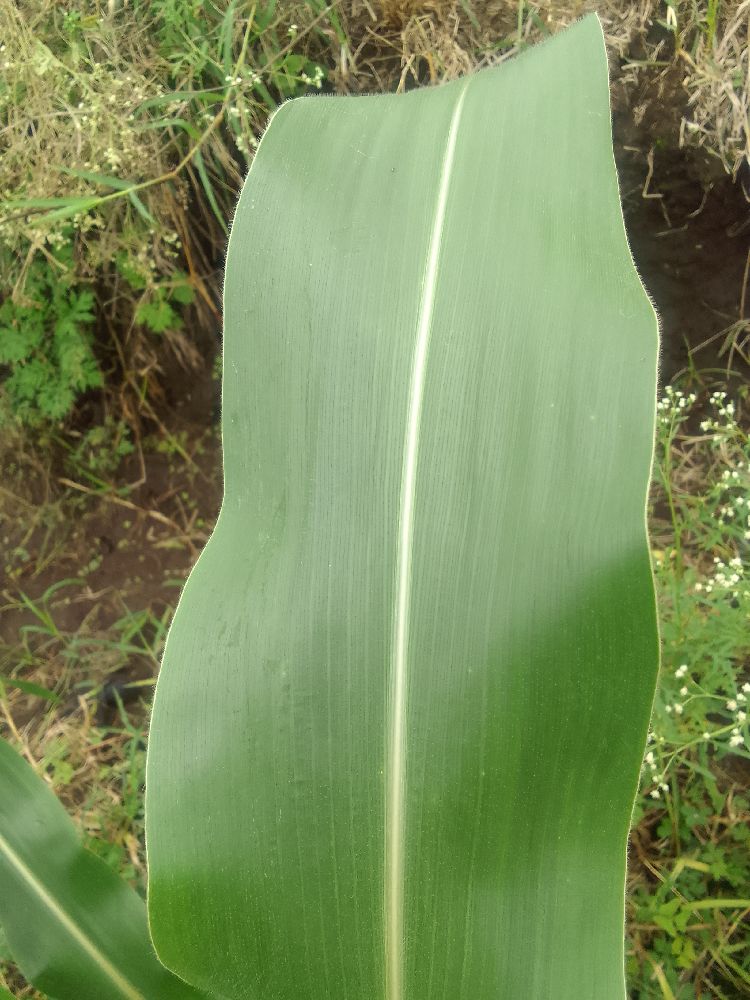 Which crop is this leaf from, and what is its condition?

maize, healthy
